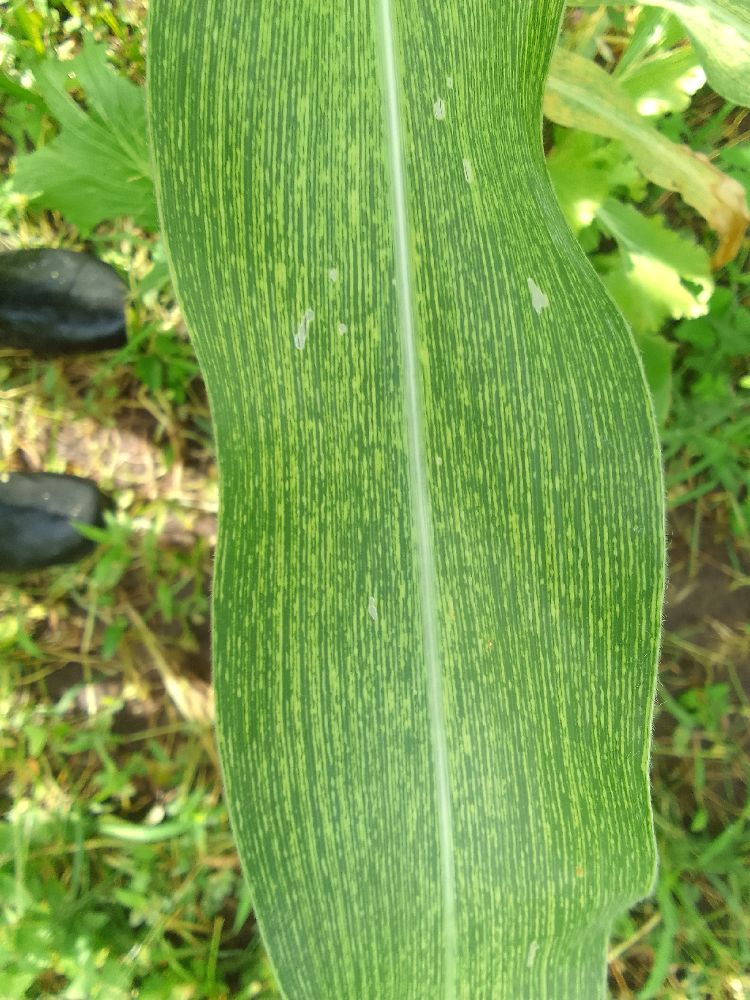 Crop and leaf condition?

maize, maize streak virus
